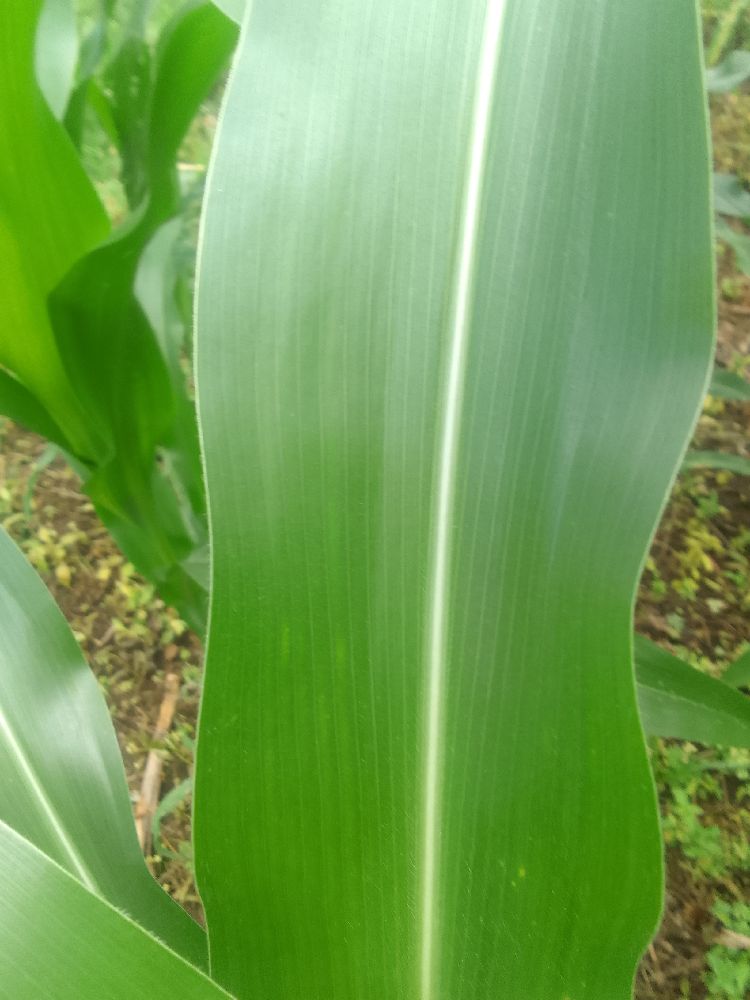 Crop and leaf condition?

maize, healthy
